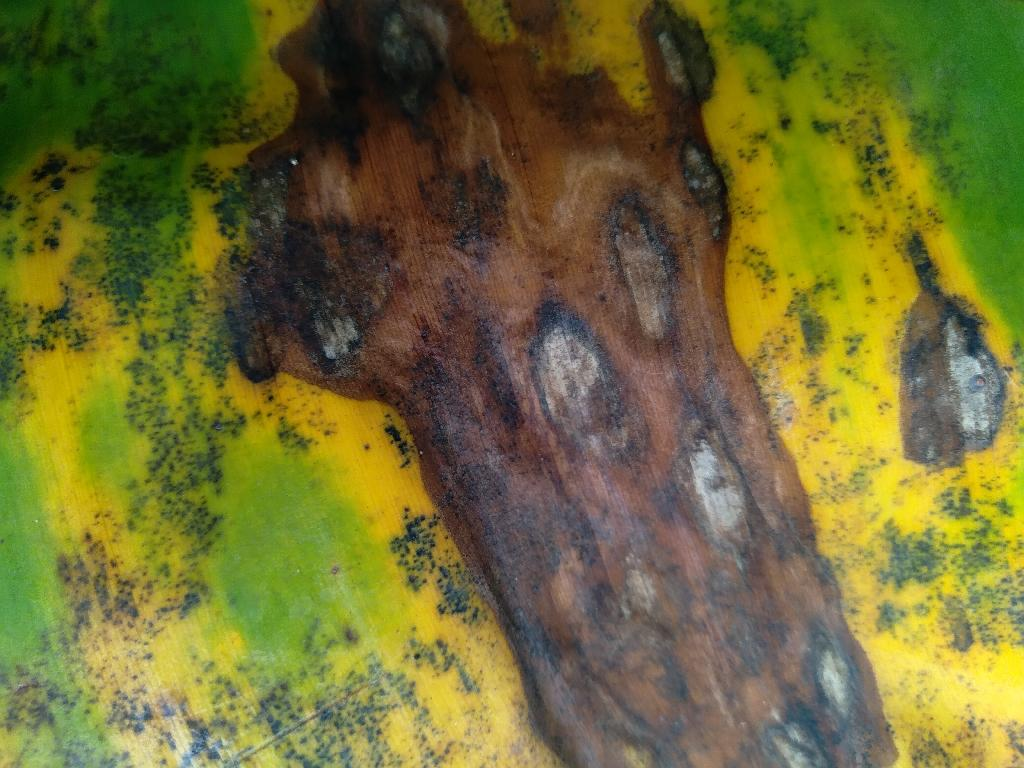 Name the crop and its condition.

banana, black sigatoka
